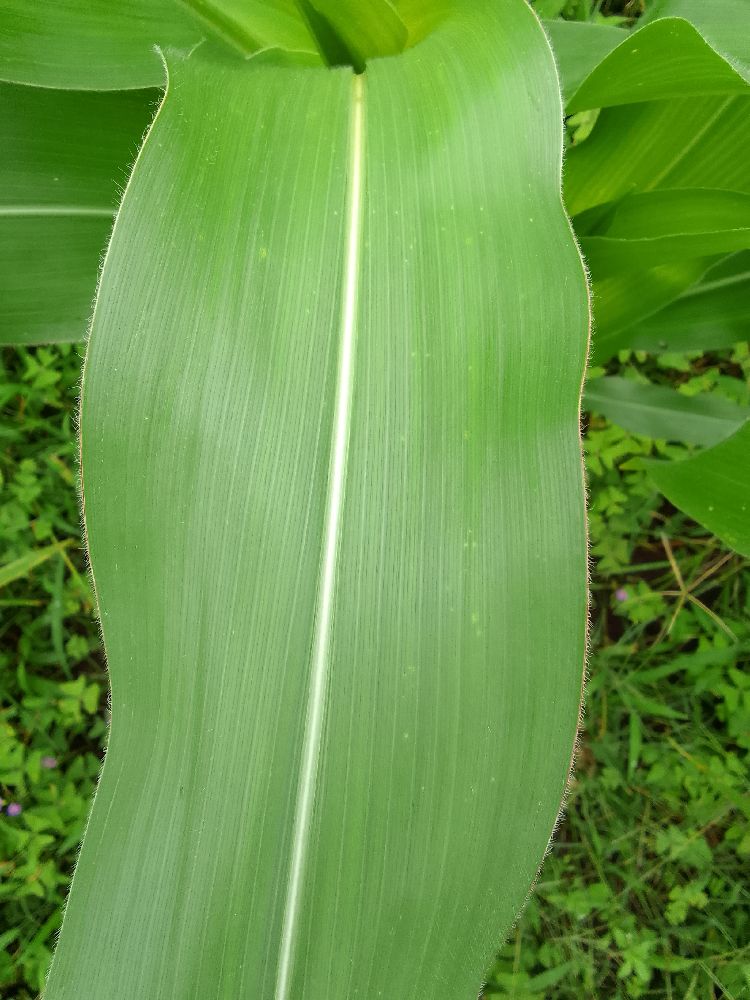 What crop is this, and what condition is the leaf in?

maize, healthy
